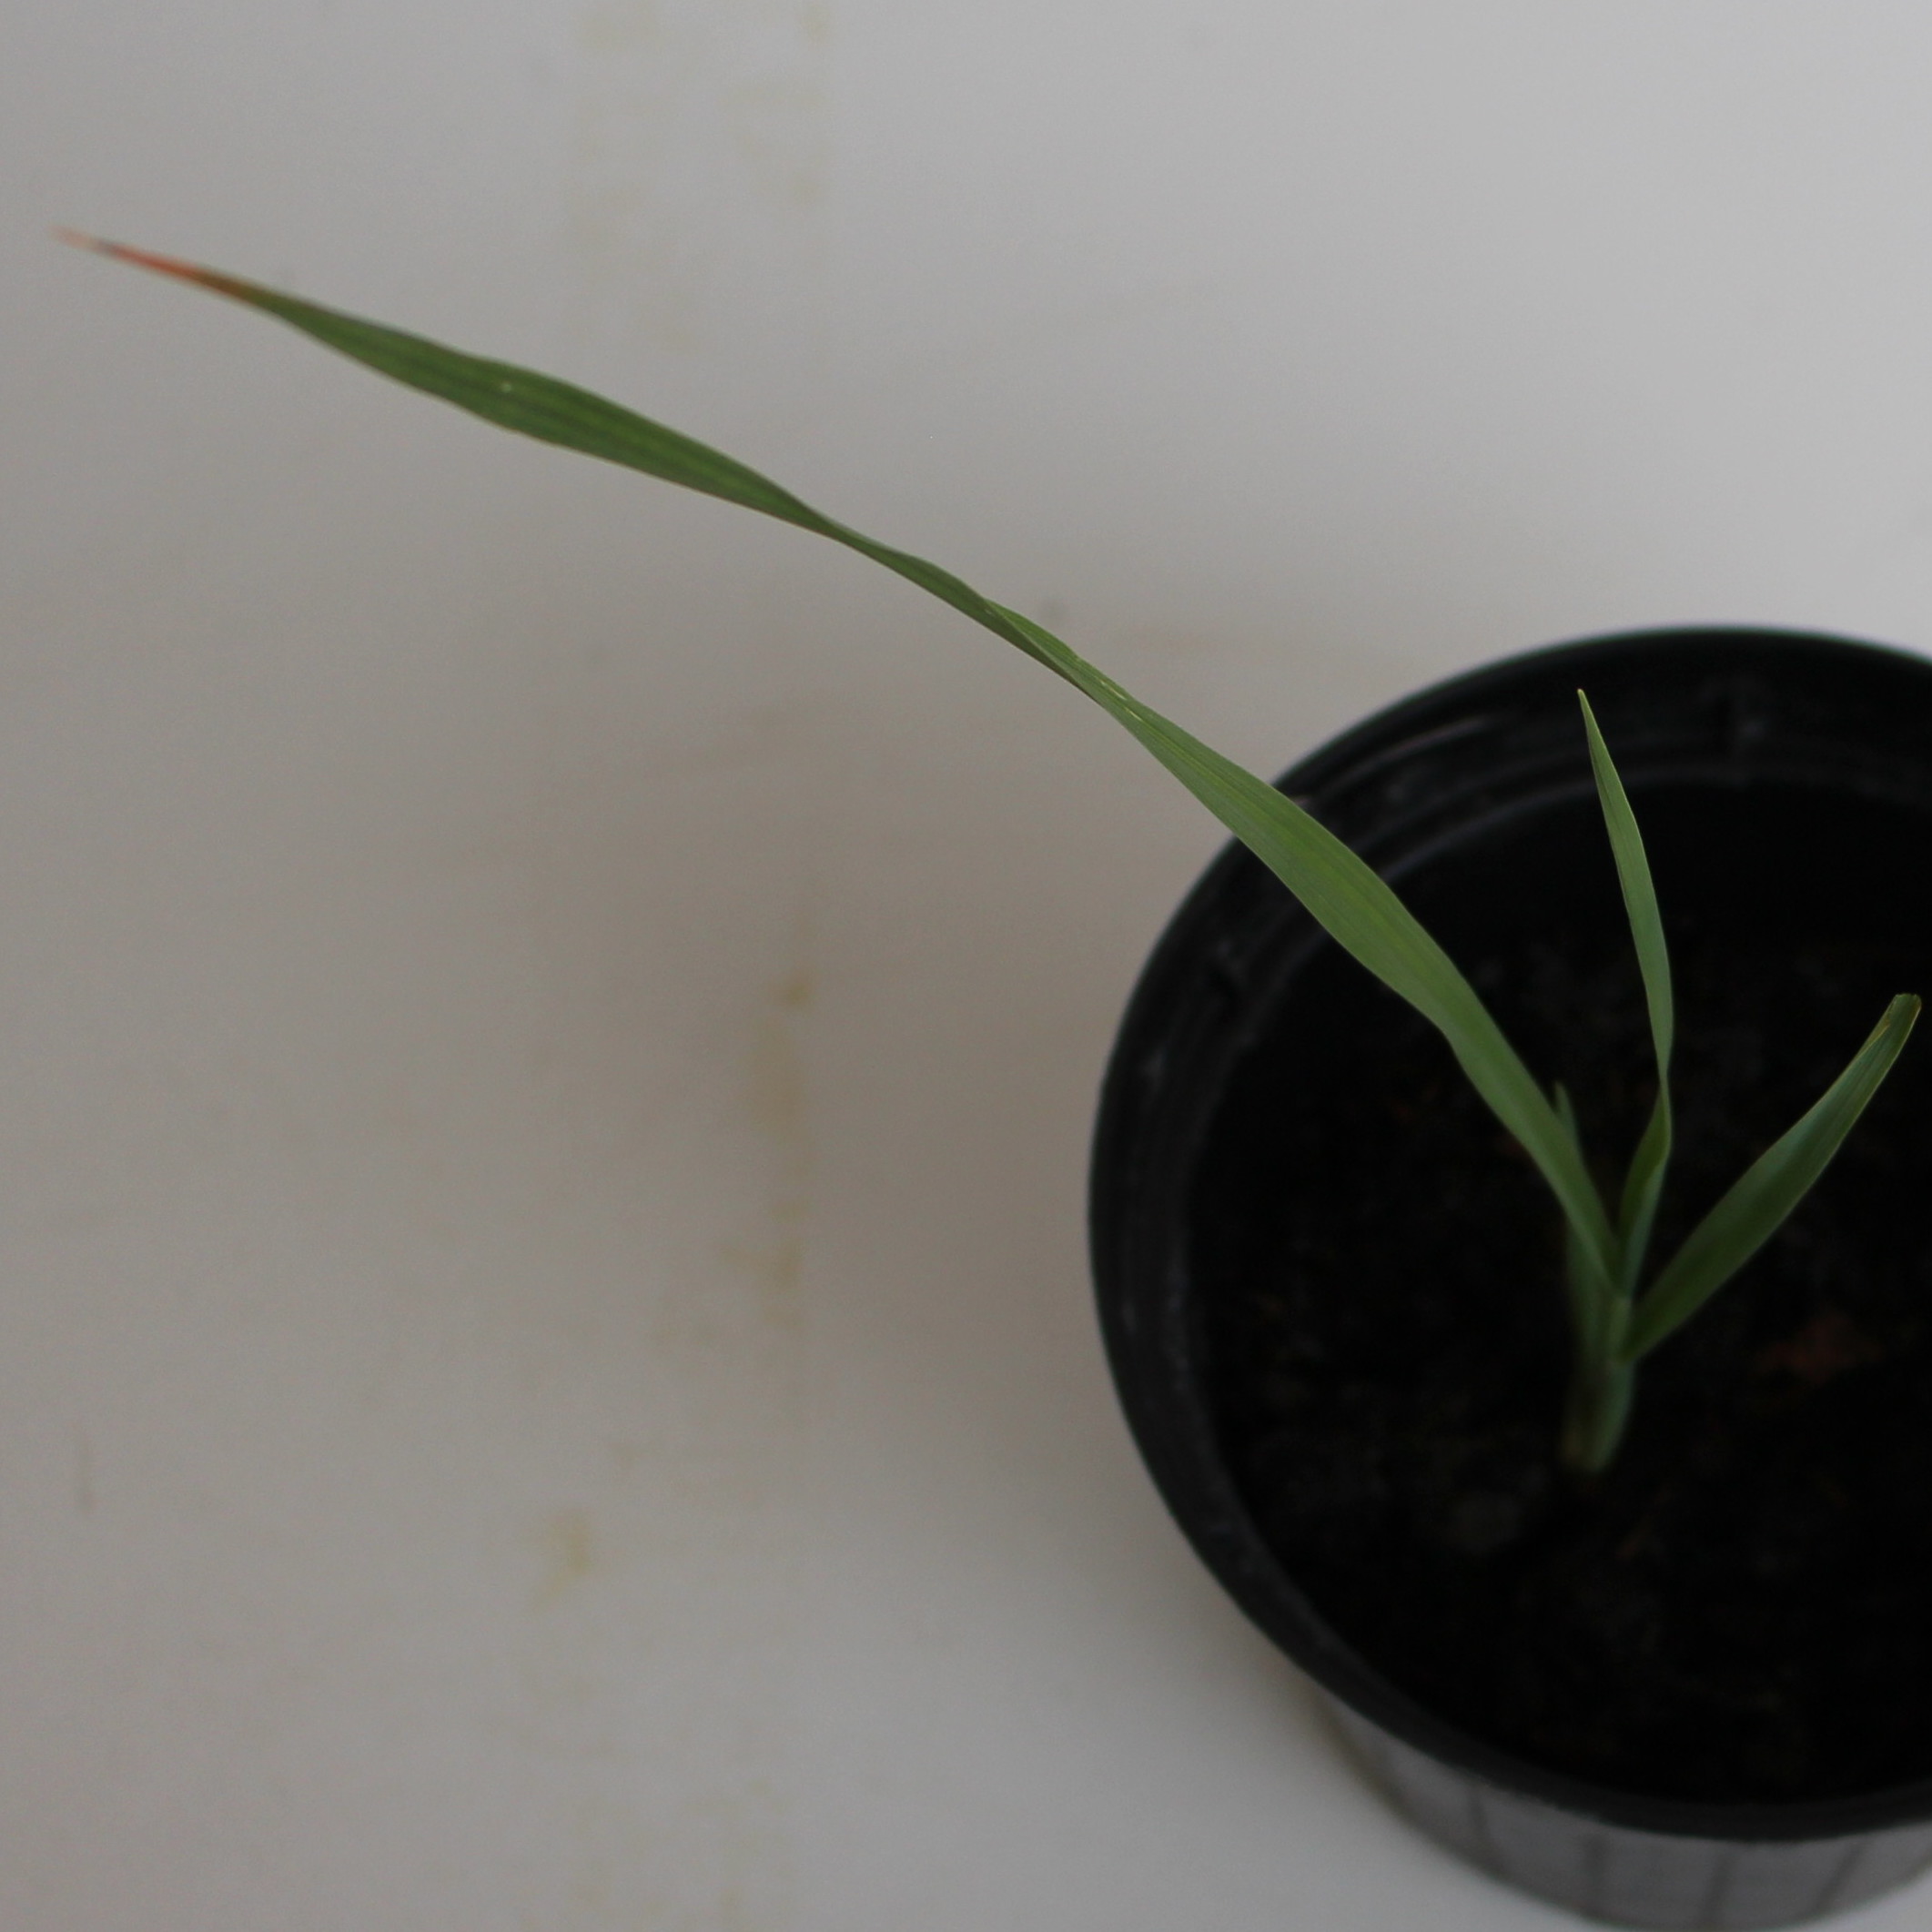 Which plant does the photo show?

Avena sterilis
